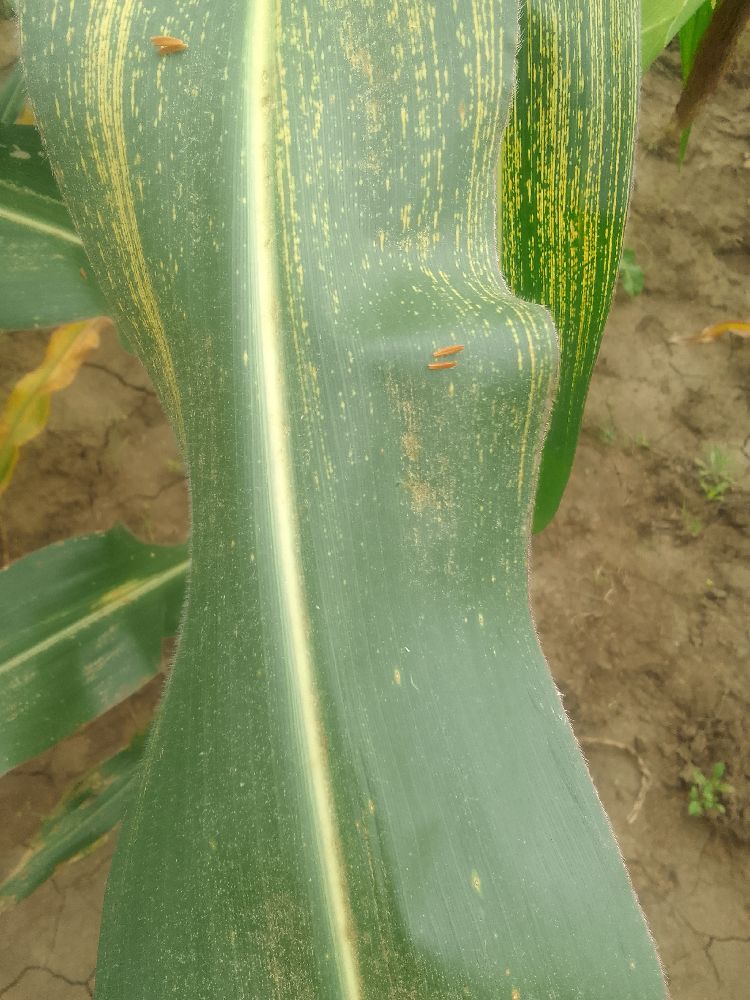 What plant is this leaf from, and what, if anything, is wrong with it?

maize, maize streak virus
